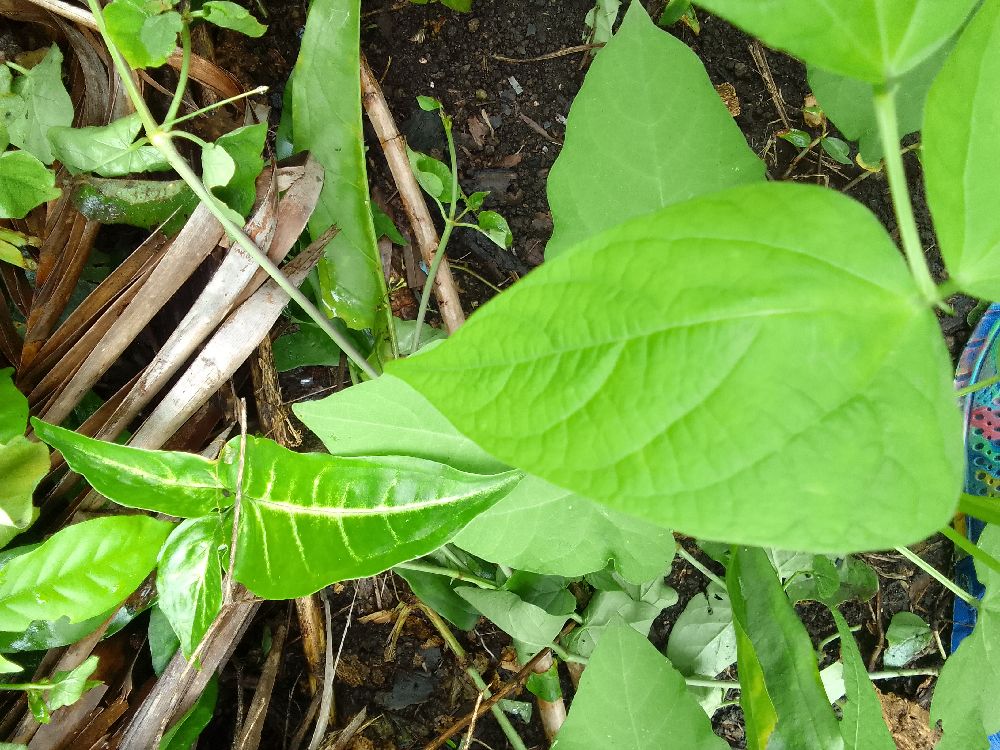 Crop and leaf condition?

common bean, healthy
